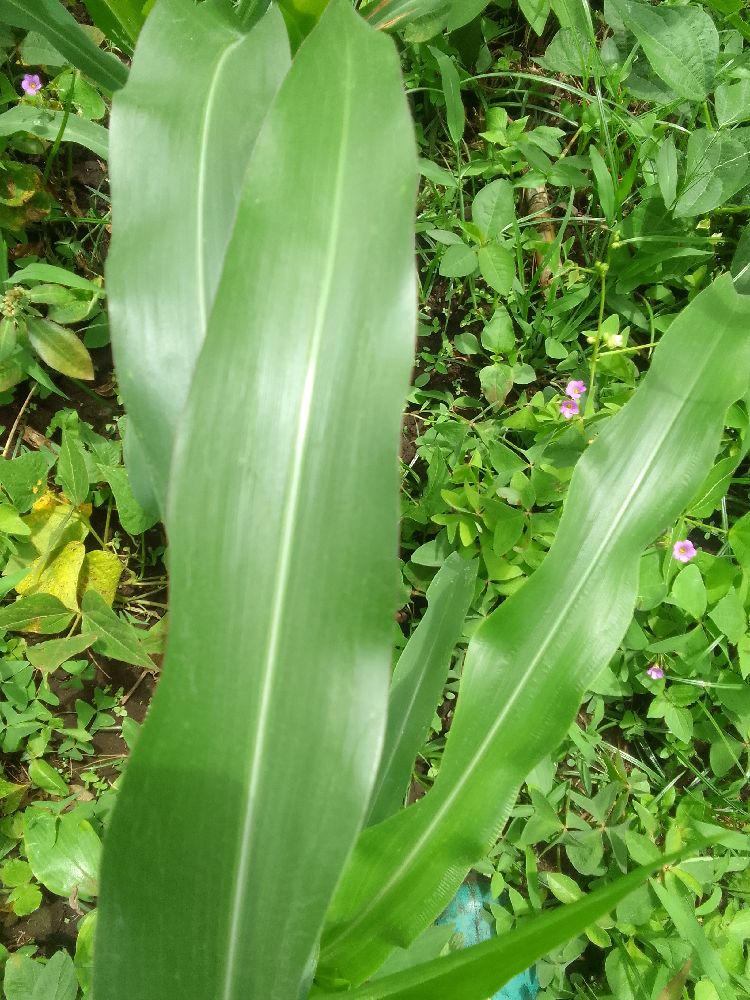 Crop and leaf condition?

maize, healthy
